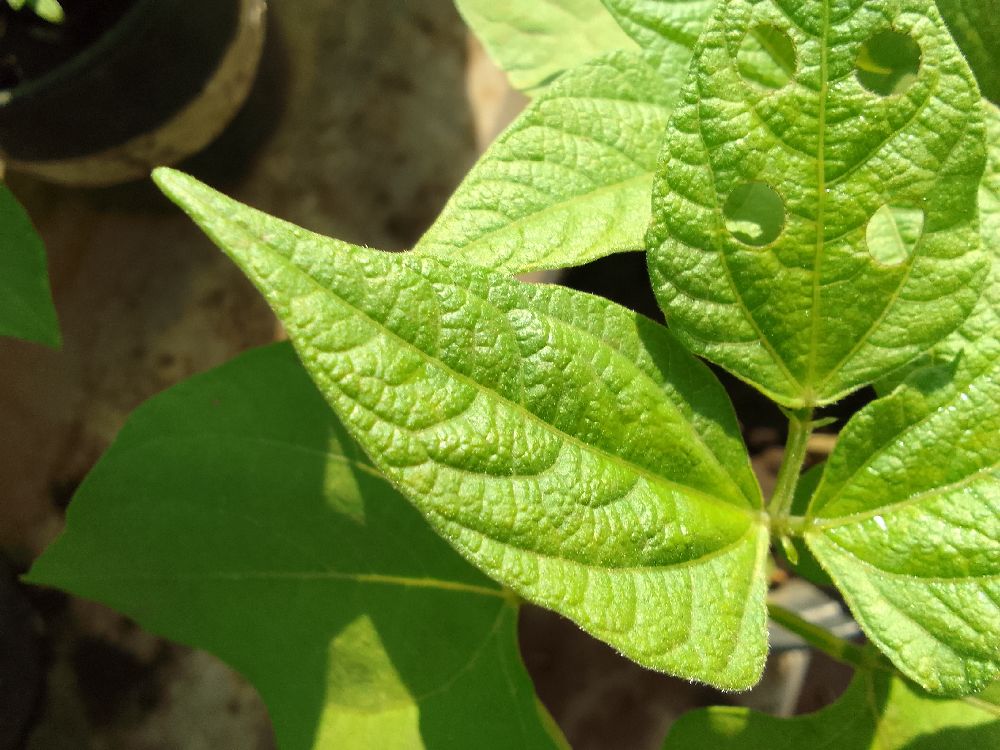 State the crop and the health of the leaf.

common bean, healthy
